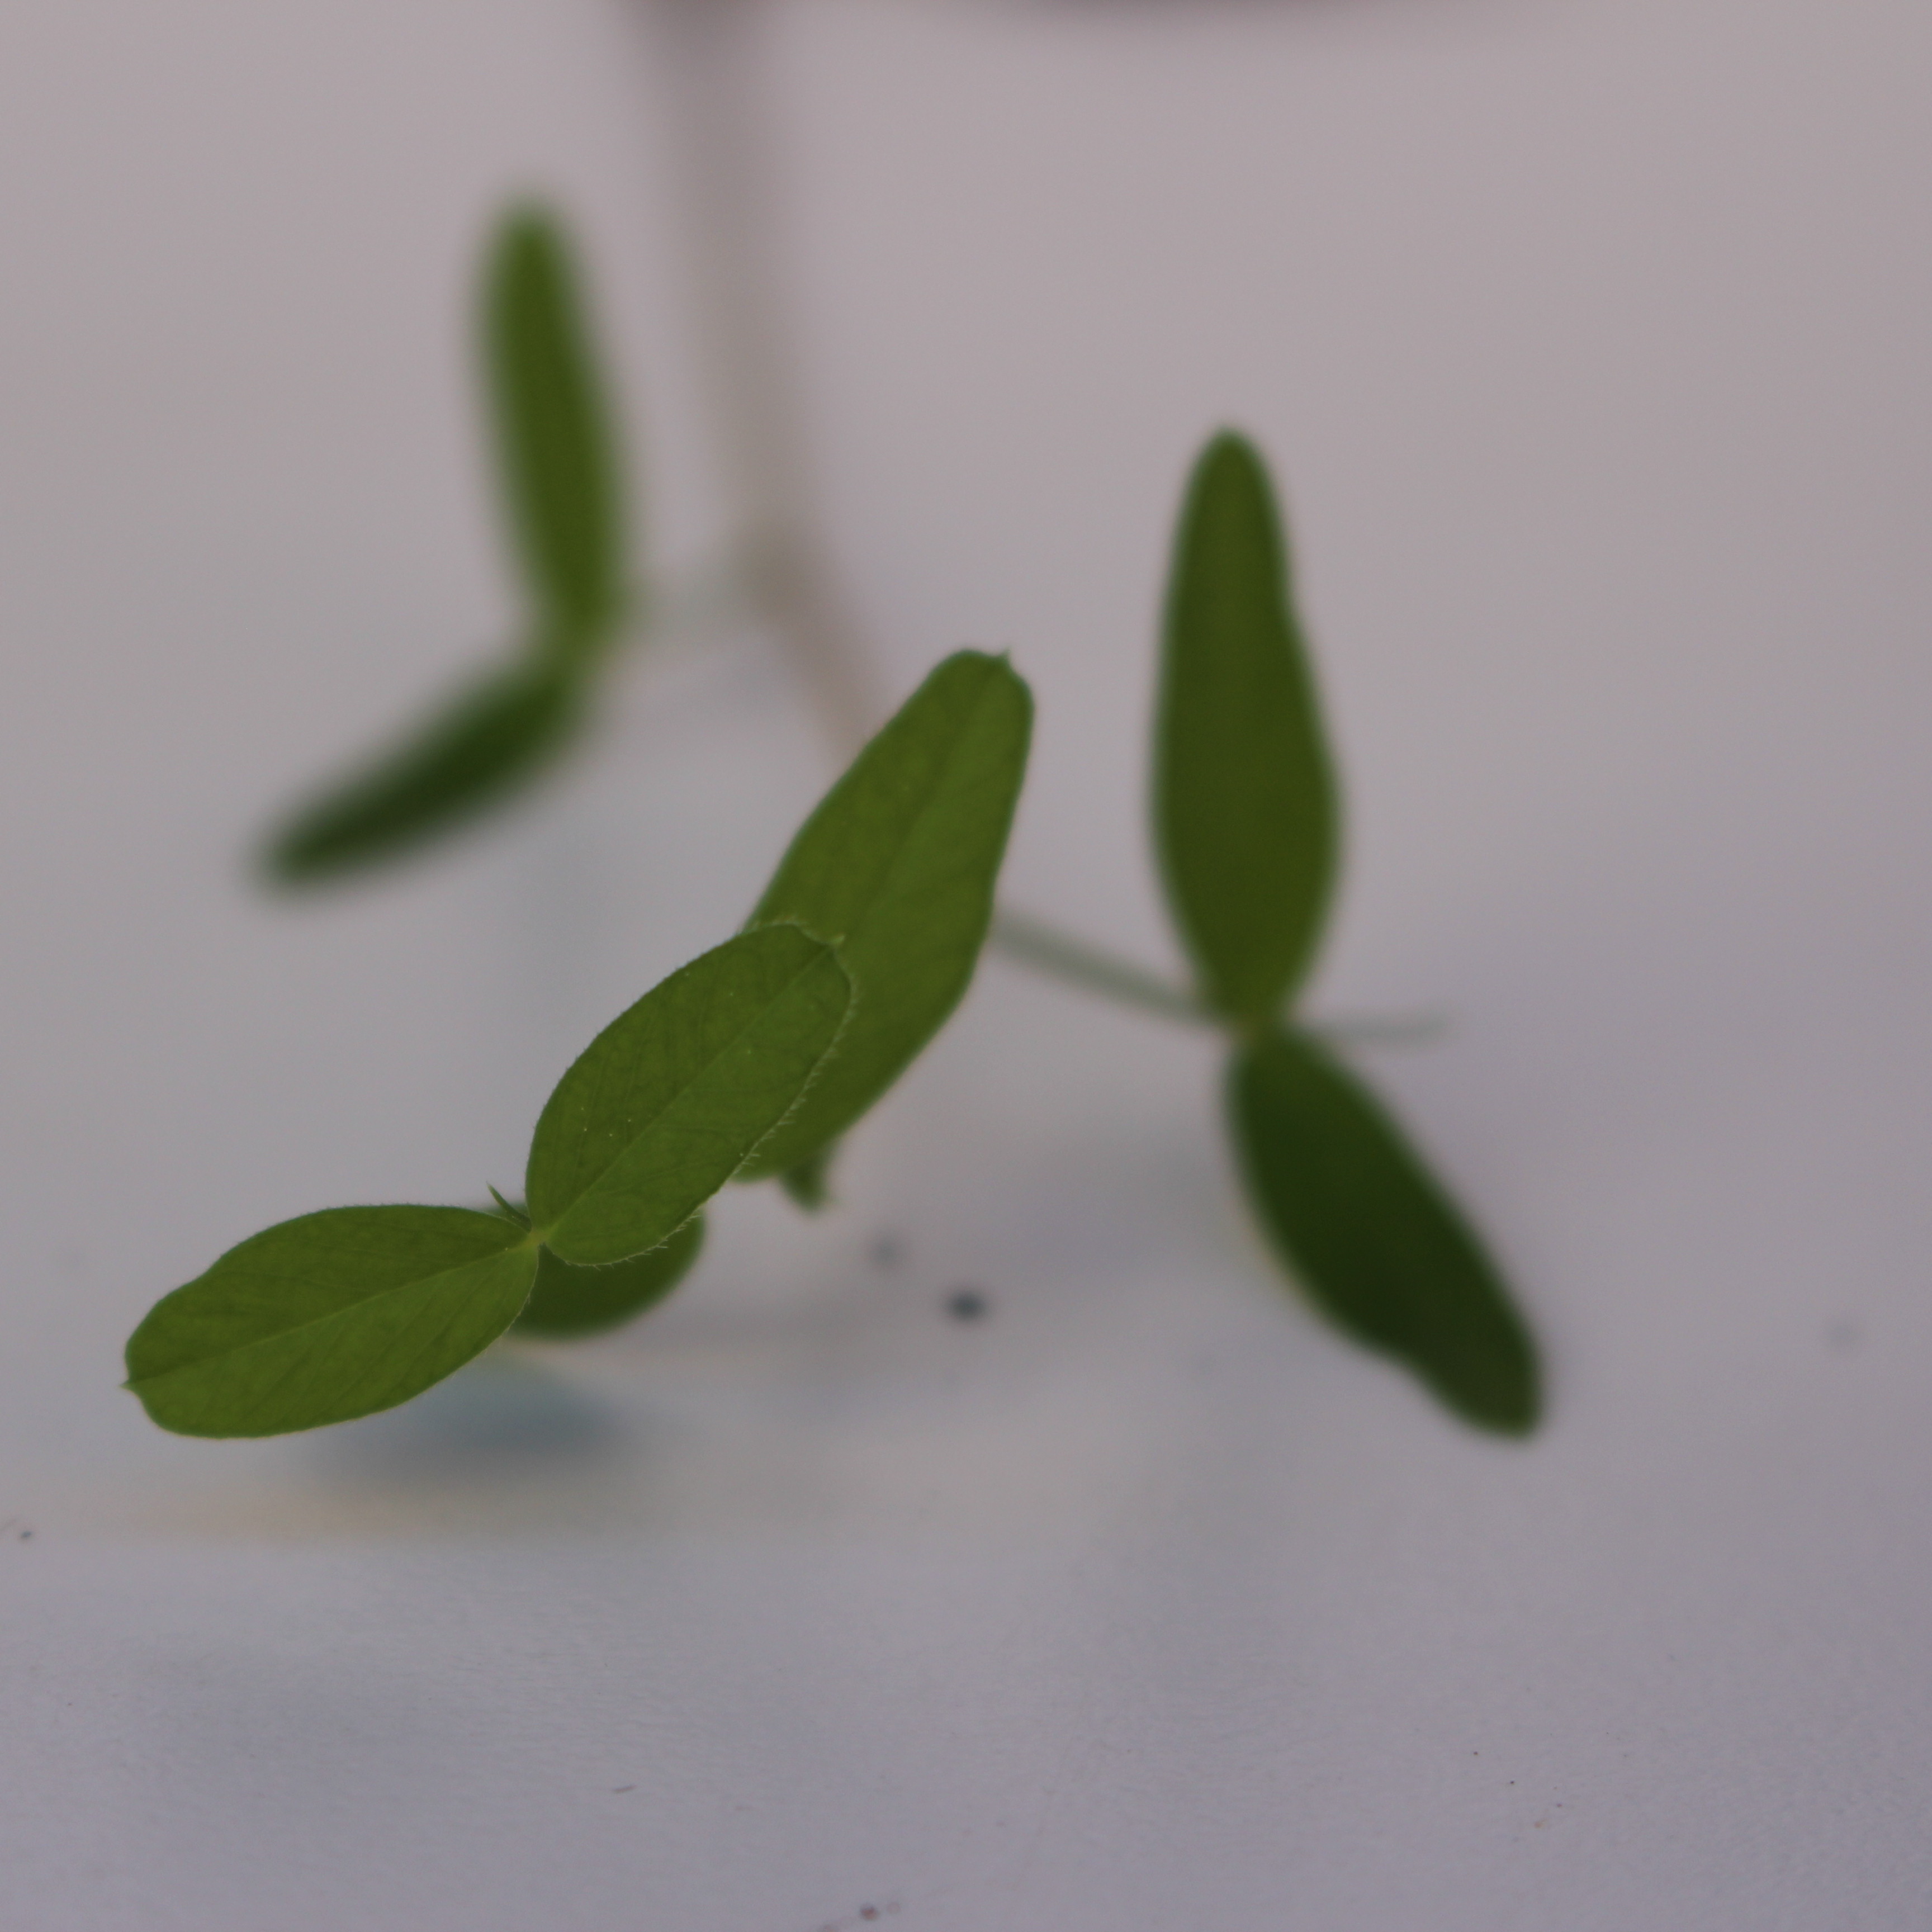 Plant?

Vicia sativa
